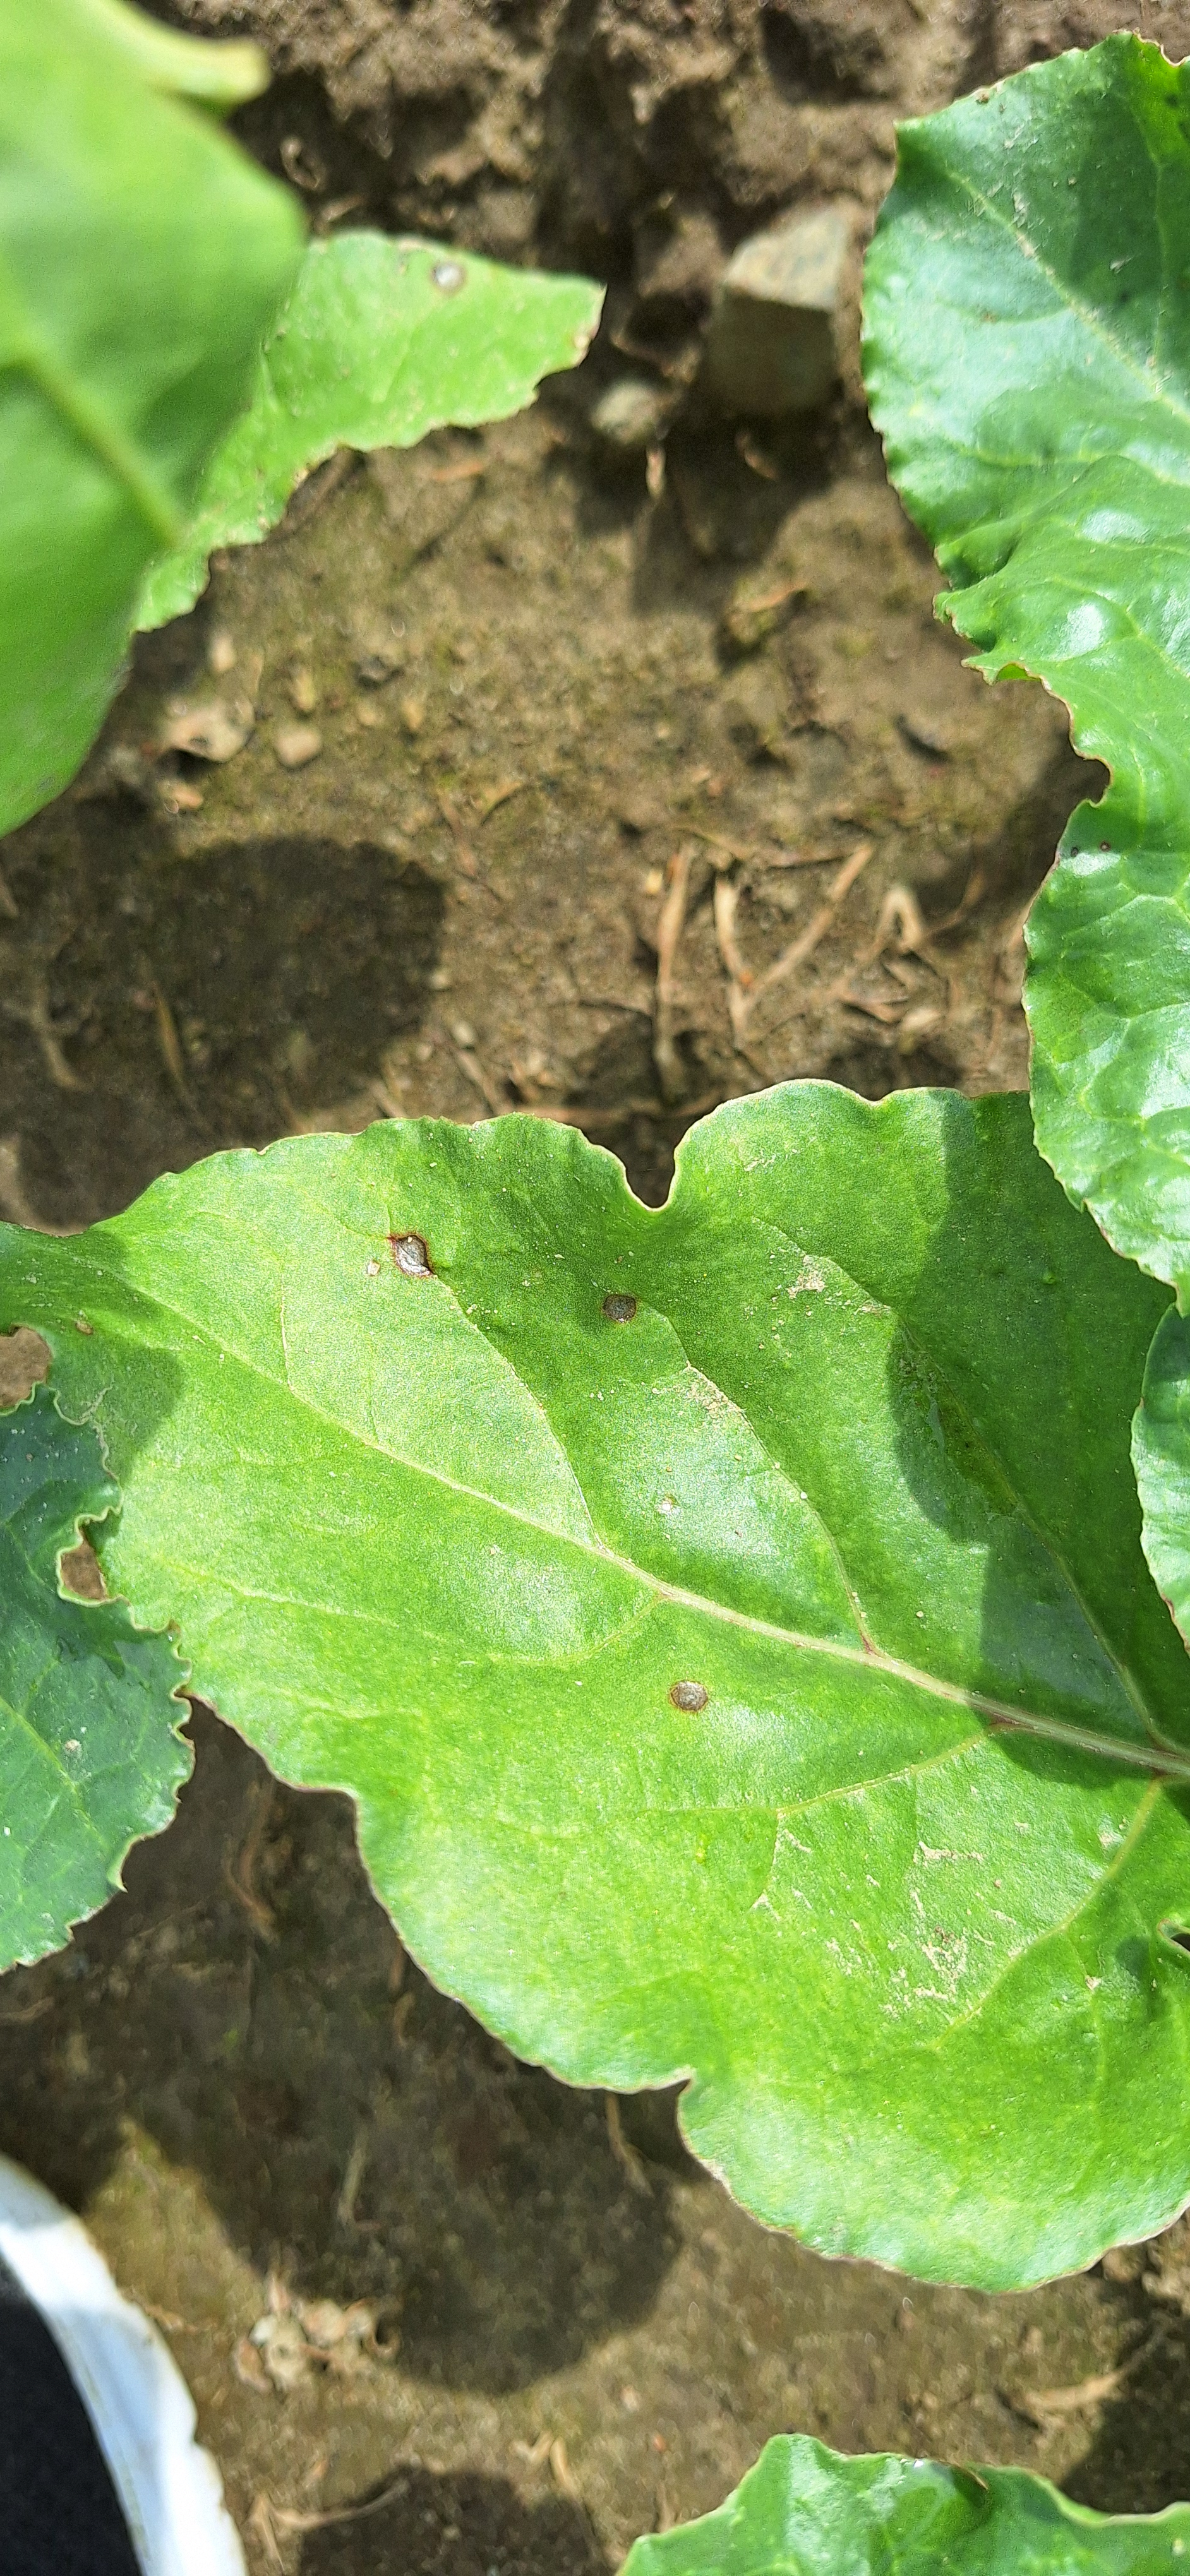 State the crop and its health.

beet, cercospora
